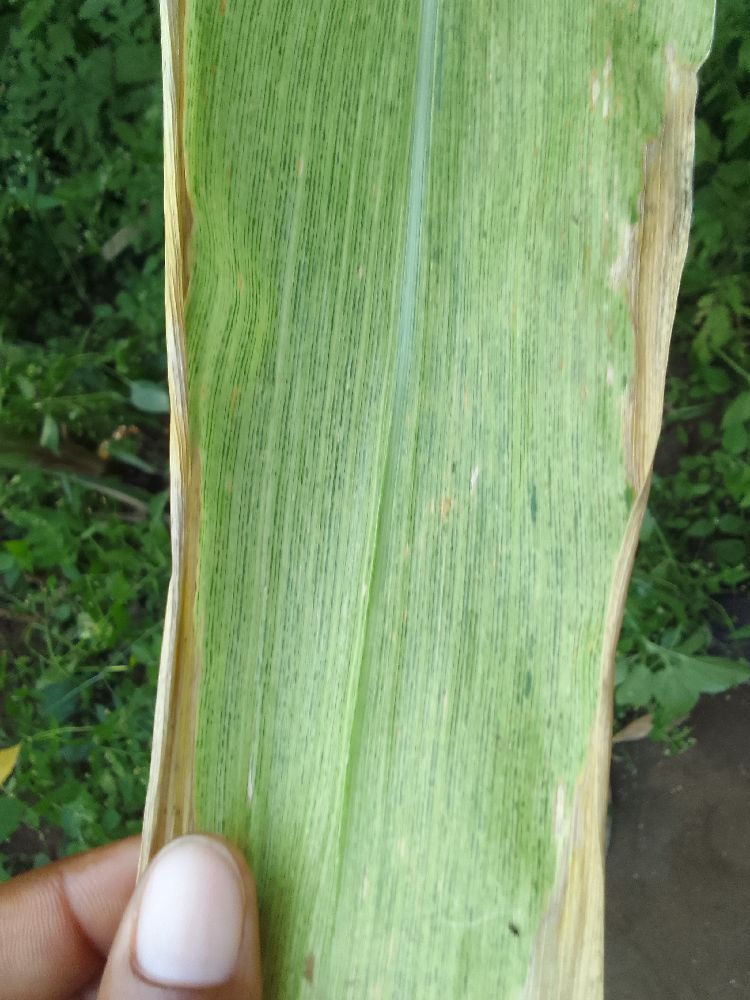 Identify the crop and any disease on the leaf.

maize, maize lethal necrosis
